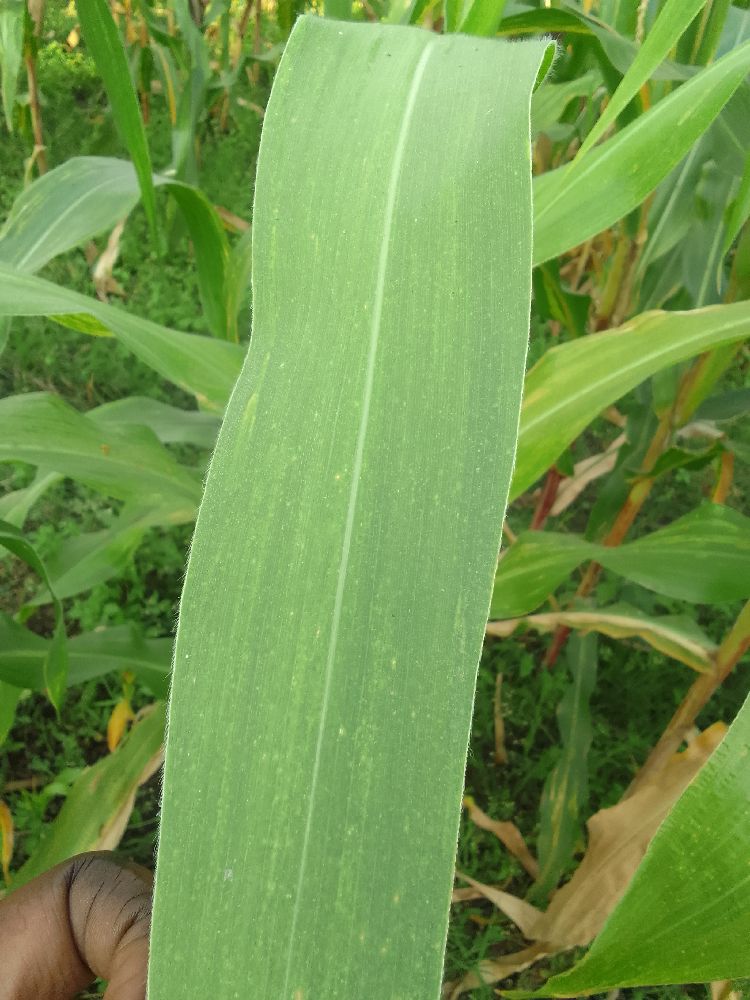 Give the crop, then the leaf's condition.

maize, maize lethal necrosis
